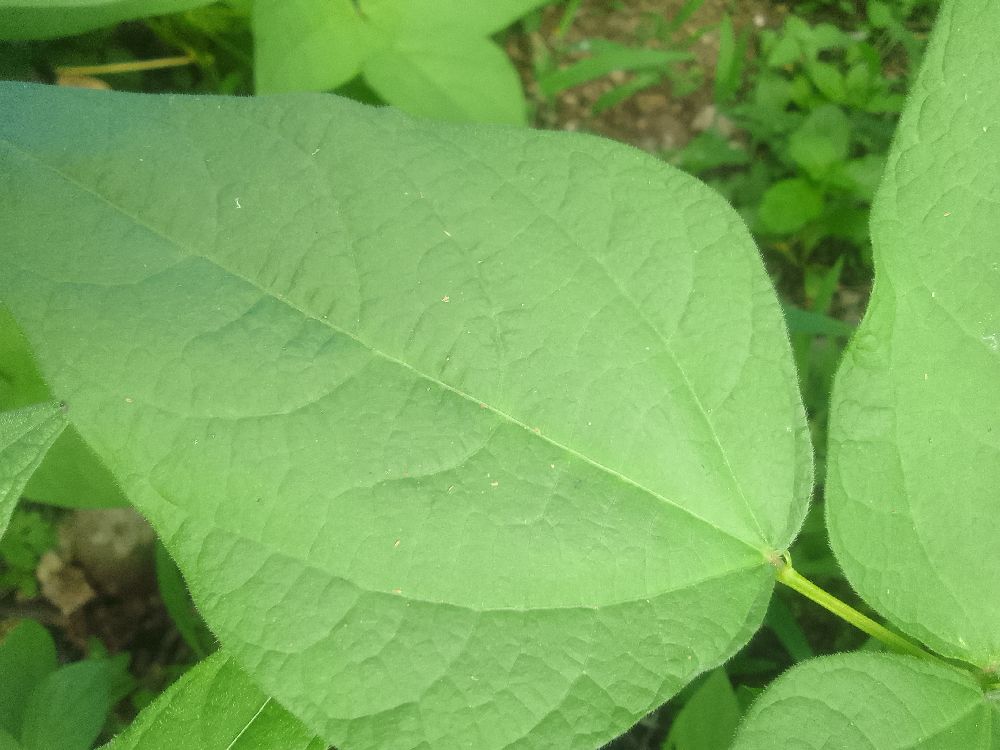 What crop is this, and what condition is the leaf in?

common bean, healthy
